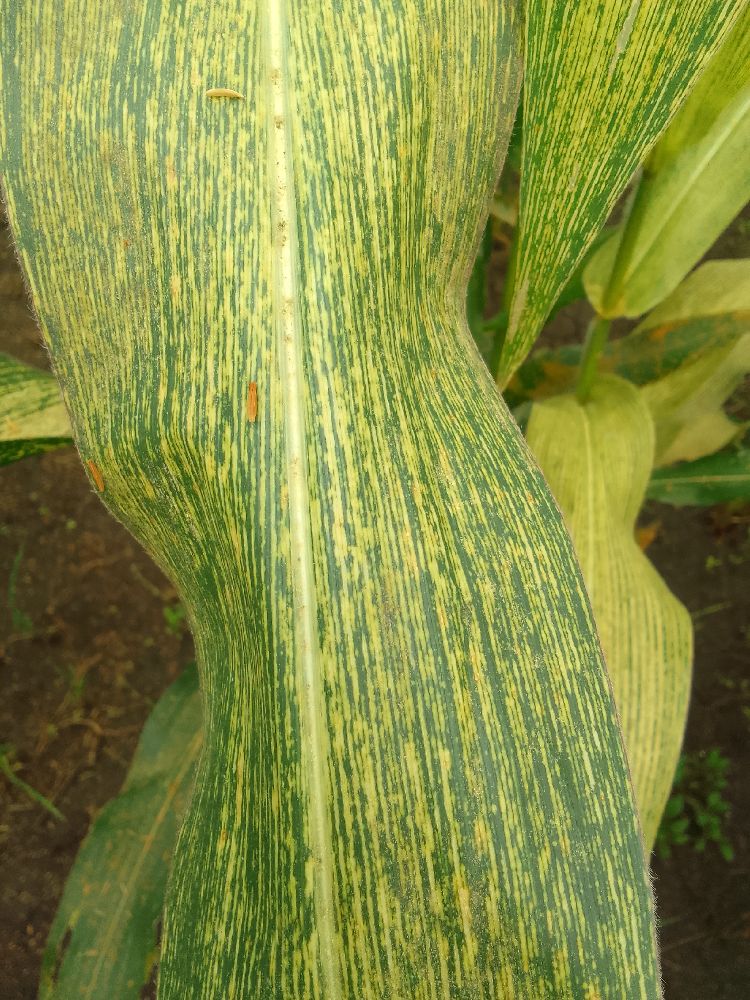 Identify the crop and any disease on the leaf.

maize, maize streak virus
